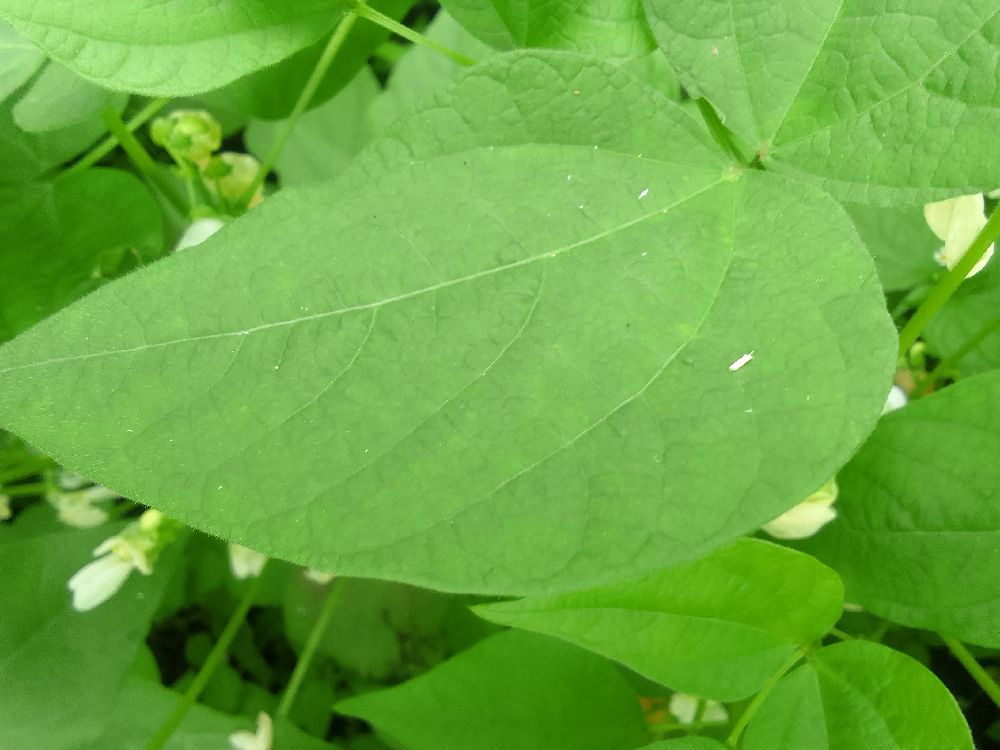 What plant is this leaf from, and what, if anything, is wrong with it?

common bean, healthy
